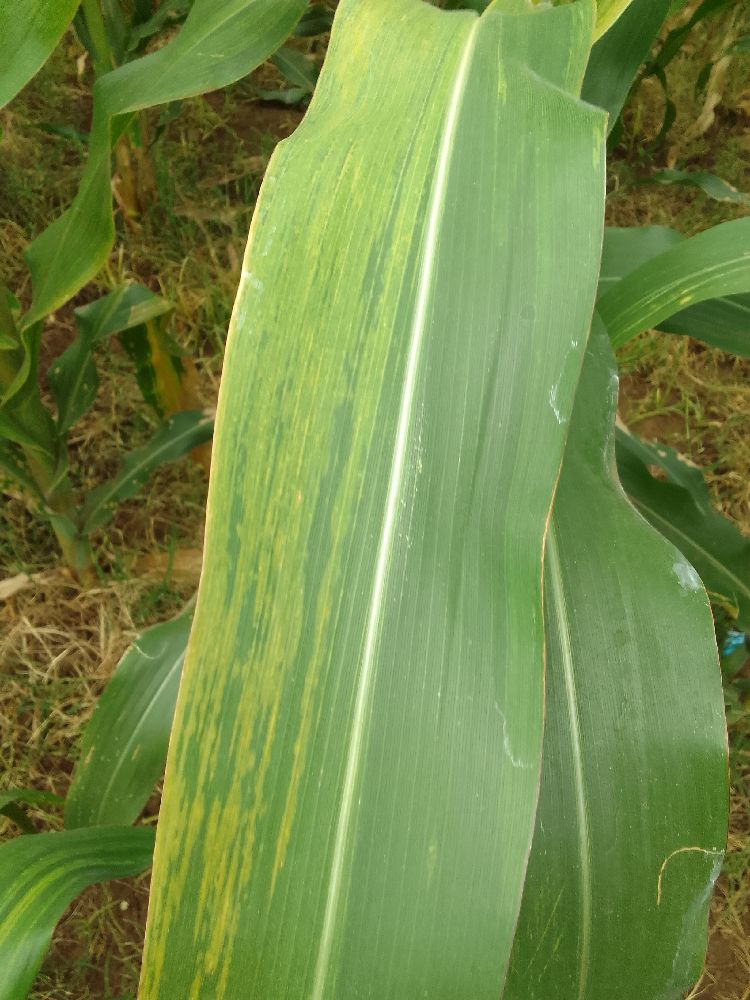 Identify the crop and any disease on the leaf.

maize, maize lethal necrosis
